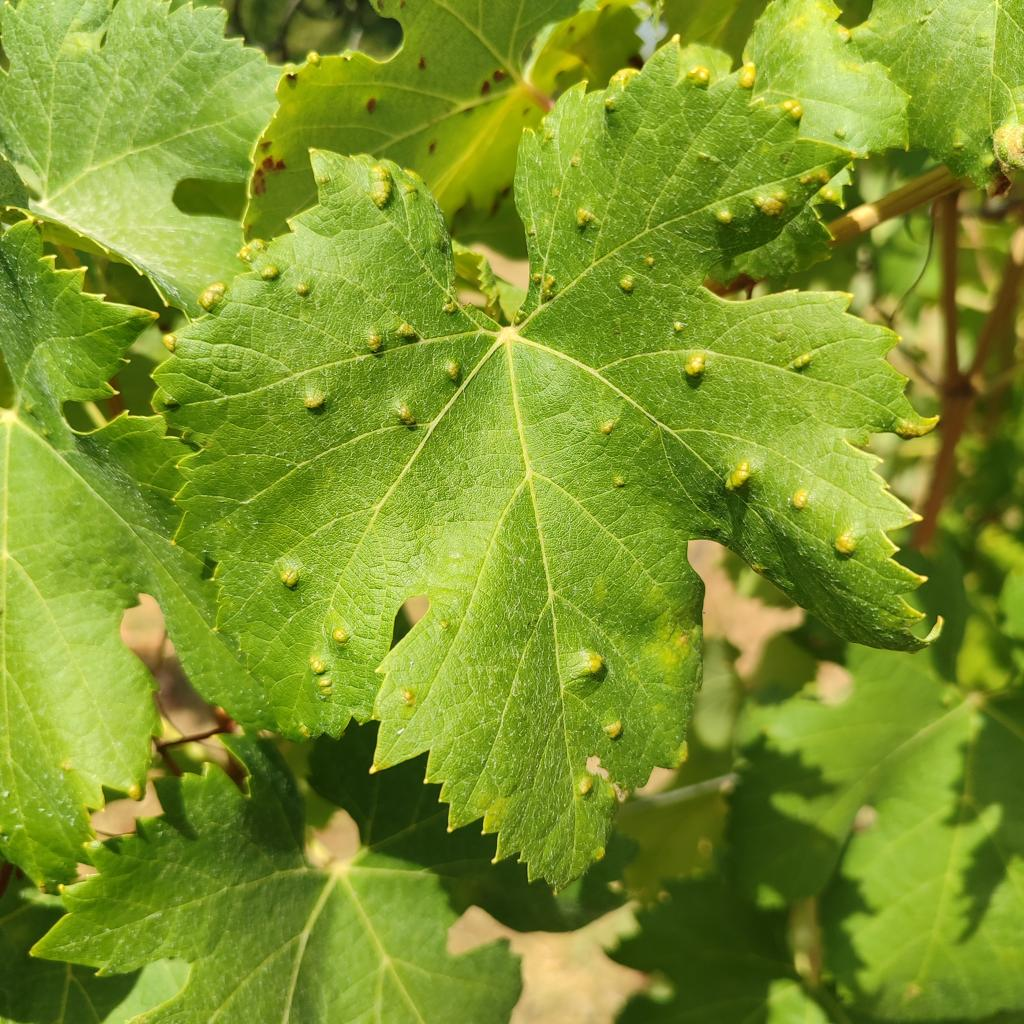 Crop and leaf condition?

grapevine, erineum mite
